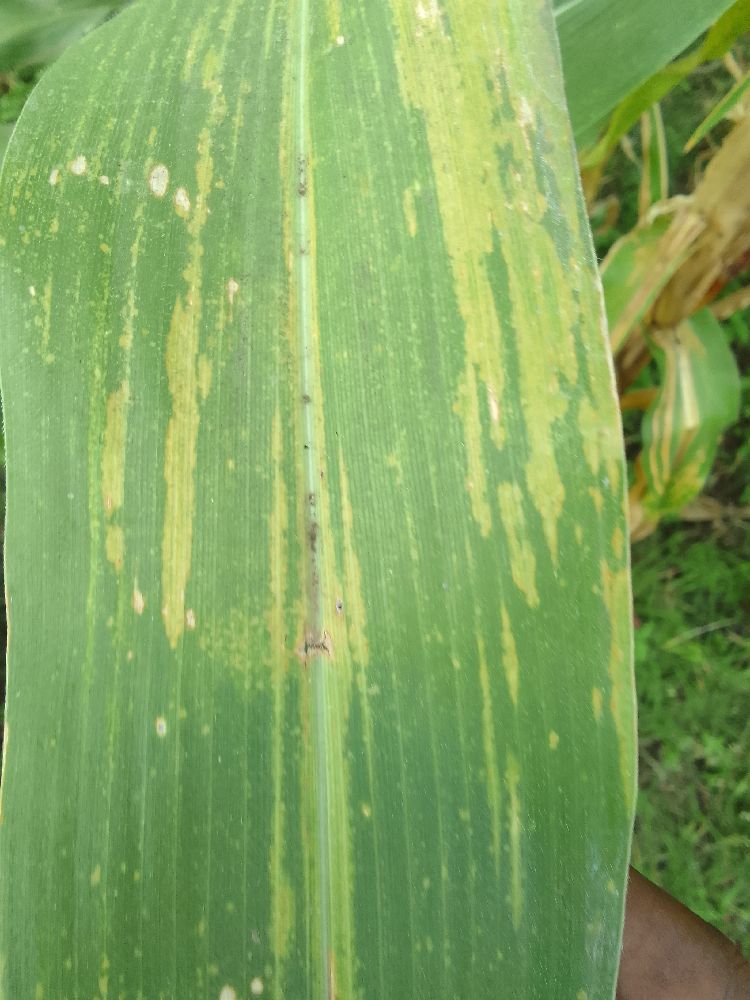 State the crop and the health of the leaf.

maize, maize lethal necrosis
